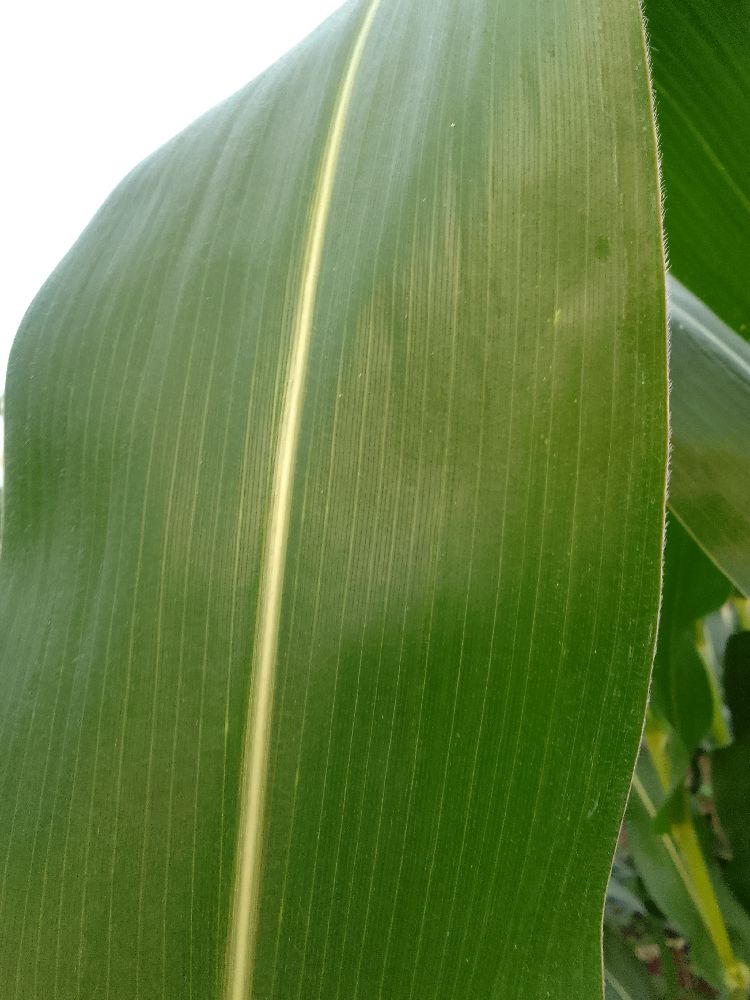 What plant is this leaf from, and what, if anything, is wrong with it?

maize, healthy
